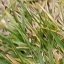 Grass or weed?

grass
